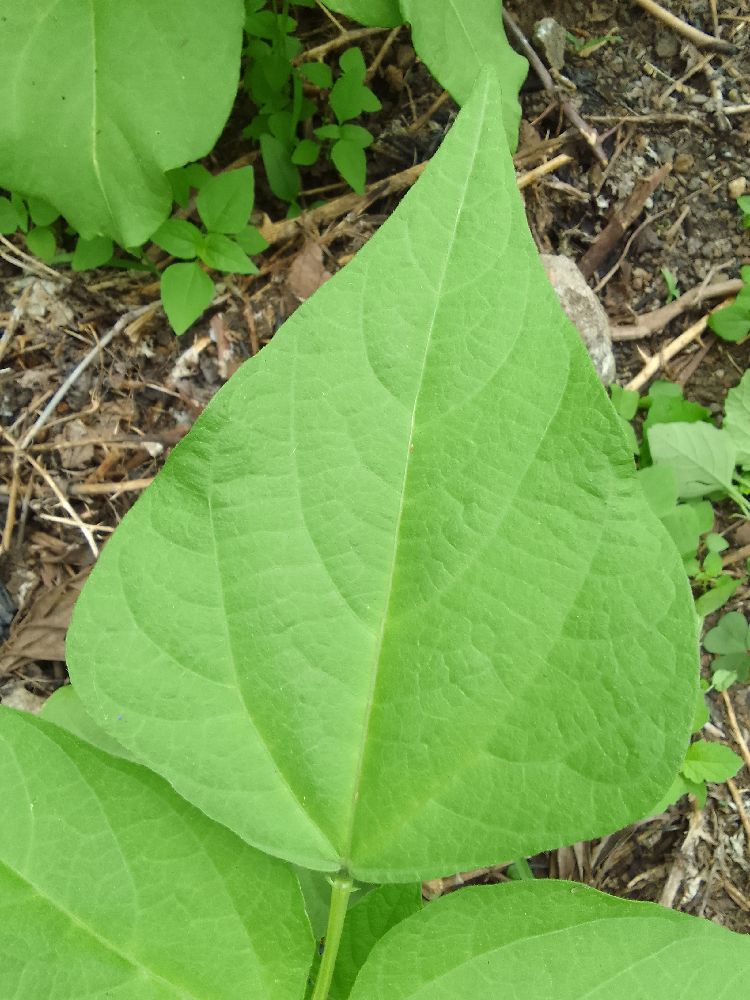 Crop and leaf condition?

common bean, healthy
